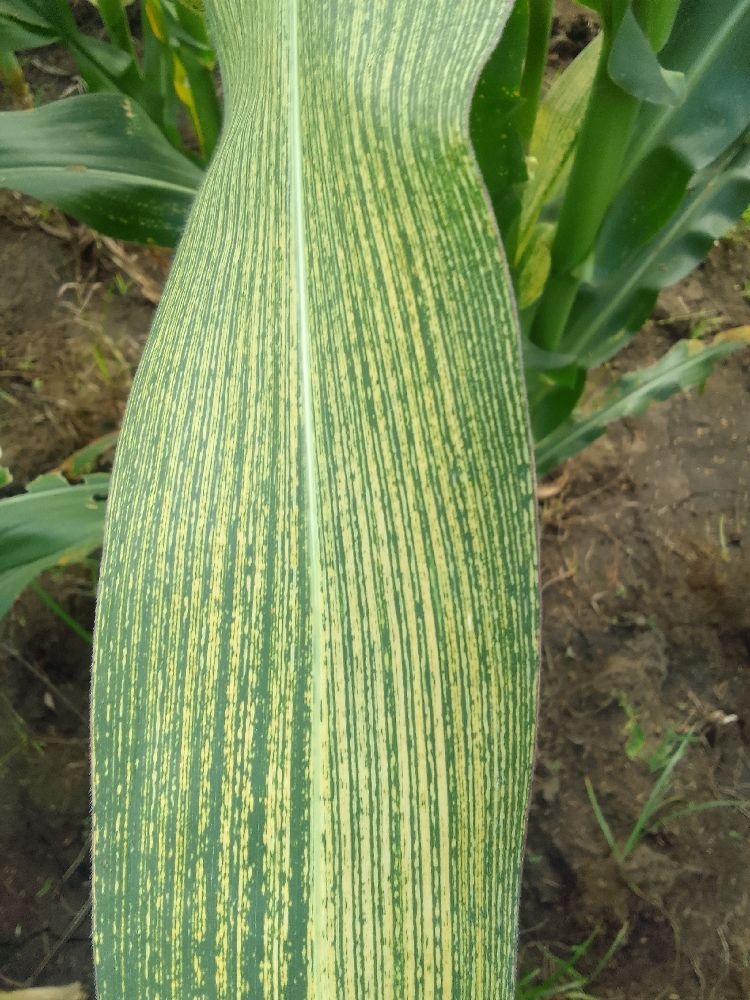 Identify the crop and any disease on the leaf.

maize, maize streak virus
